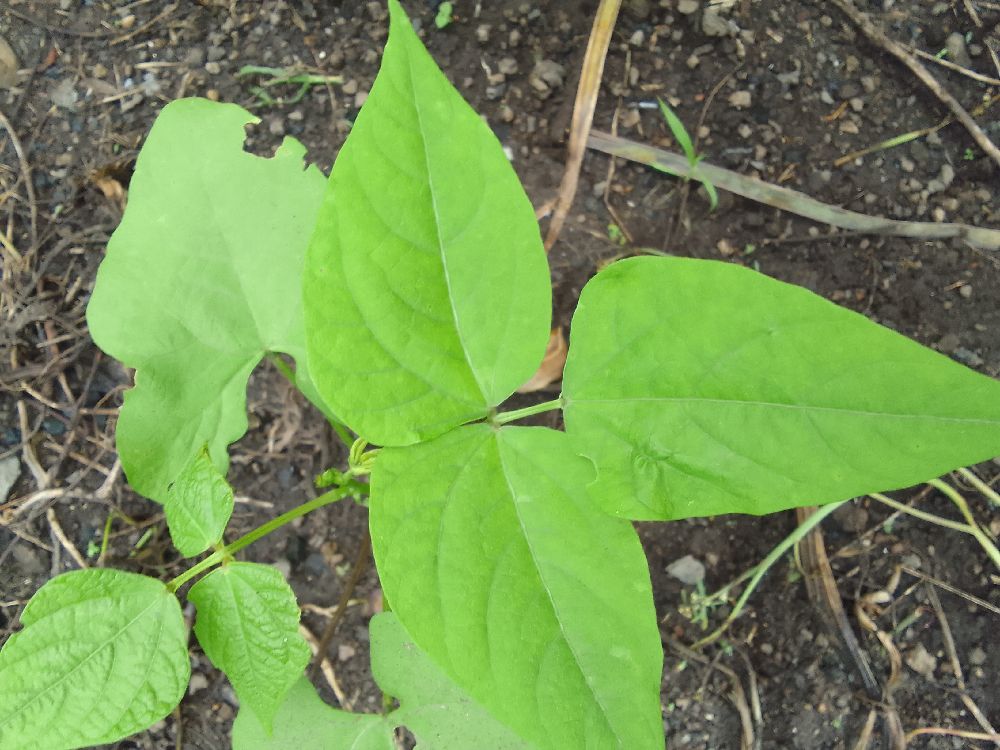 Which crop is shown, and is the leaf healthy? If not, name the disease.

common bean, healthy
